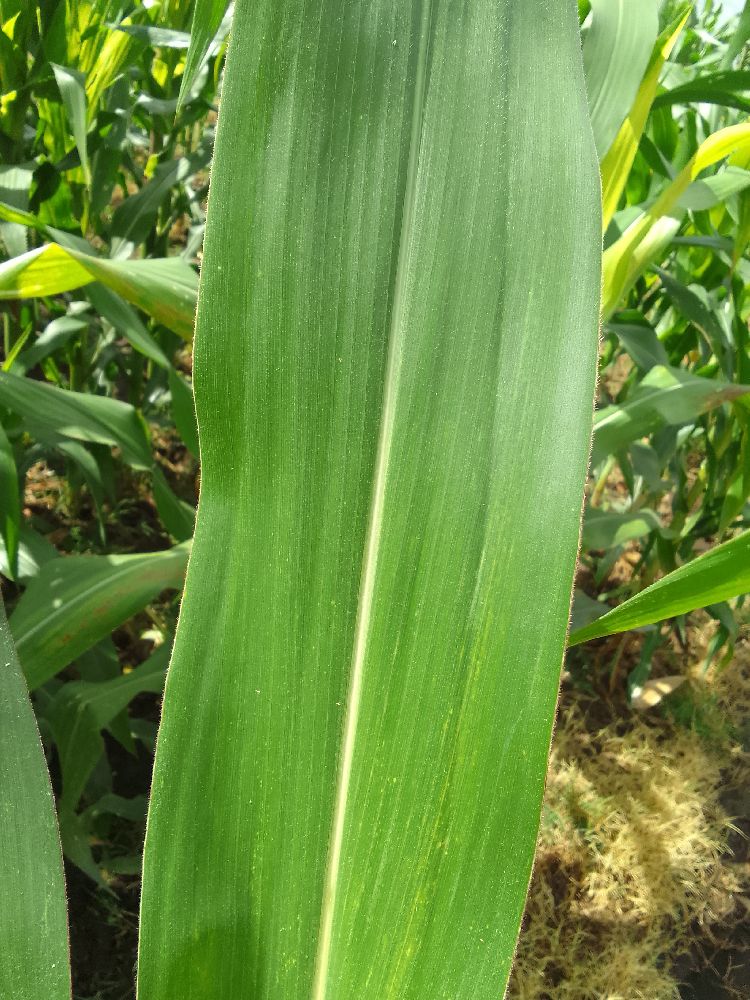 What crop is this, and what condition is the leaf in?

maize, healthy
